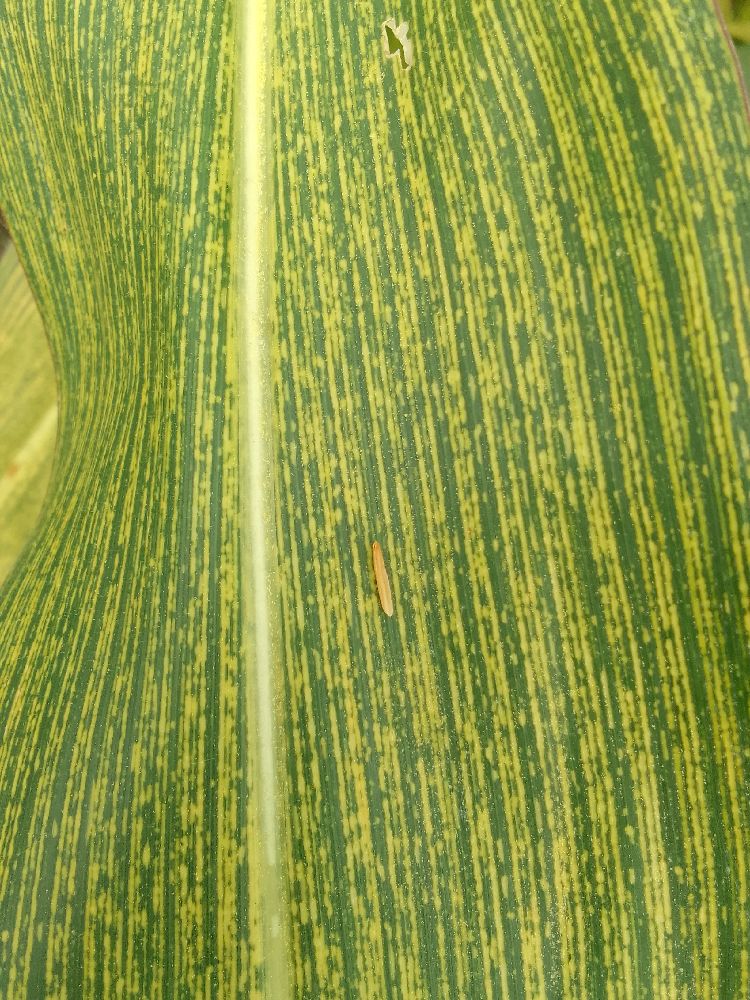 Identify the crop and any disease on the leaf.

maize, maize streak virus
